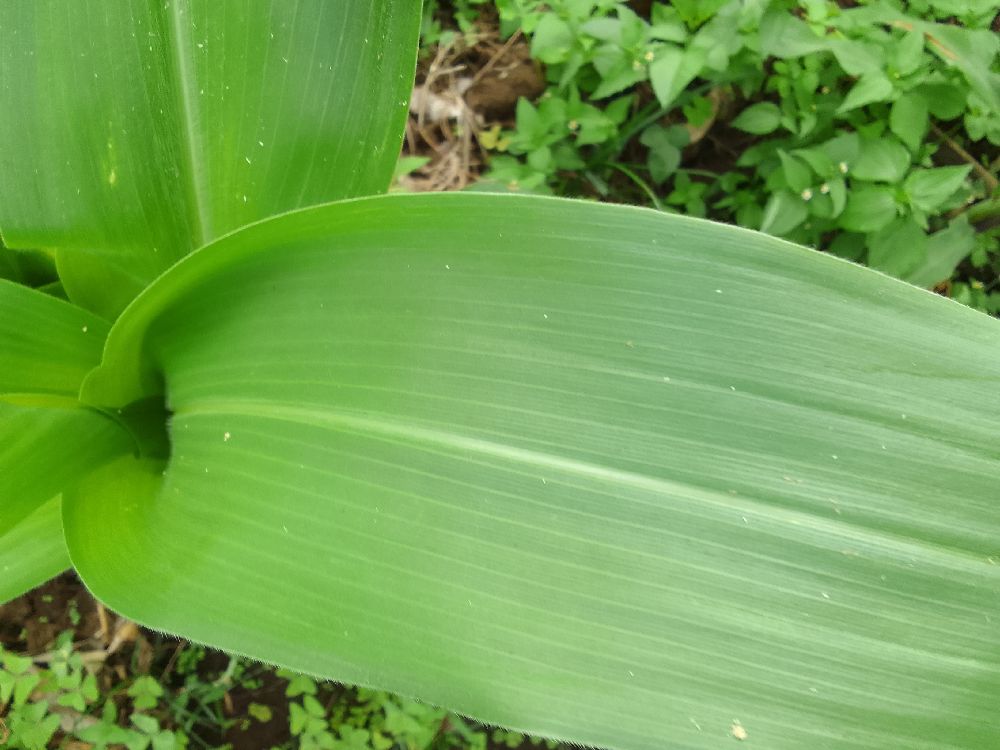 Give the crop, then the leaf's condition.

maize, healthy
